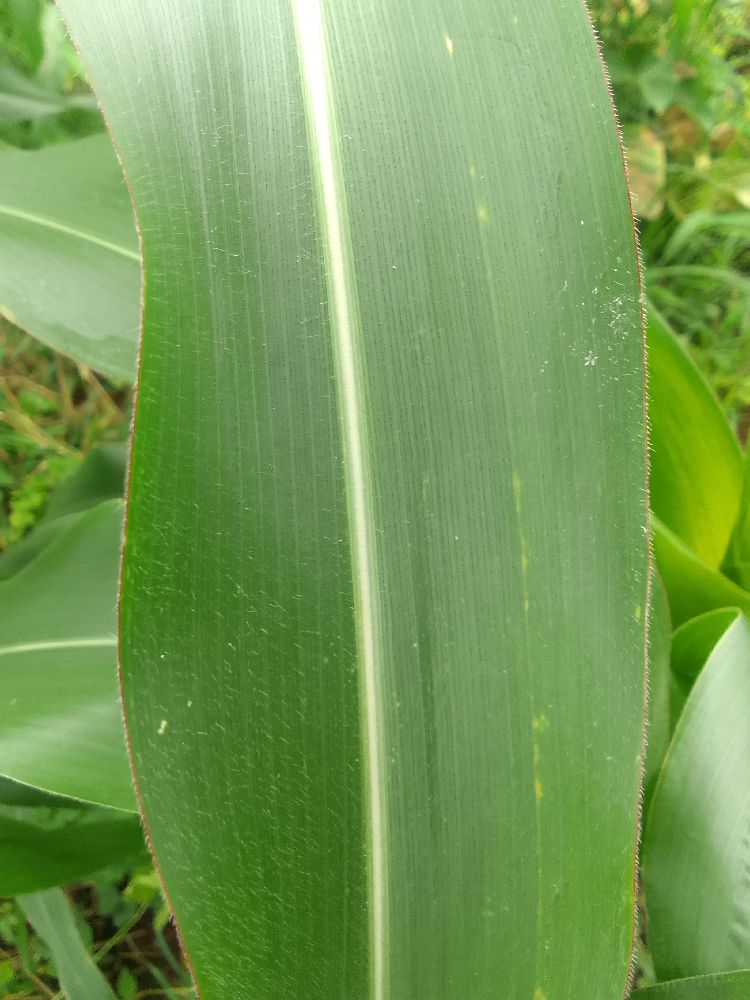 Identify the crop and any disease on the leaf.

maize, healthy
